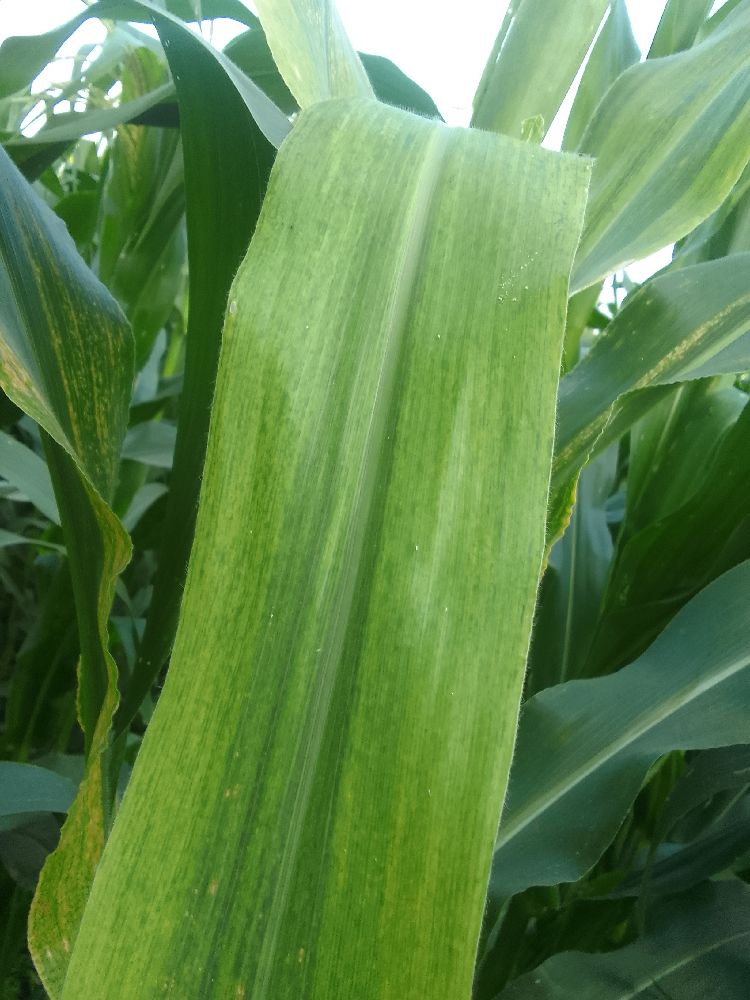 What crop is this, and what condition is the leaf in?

maize, maize lethal necrosis
